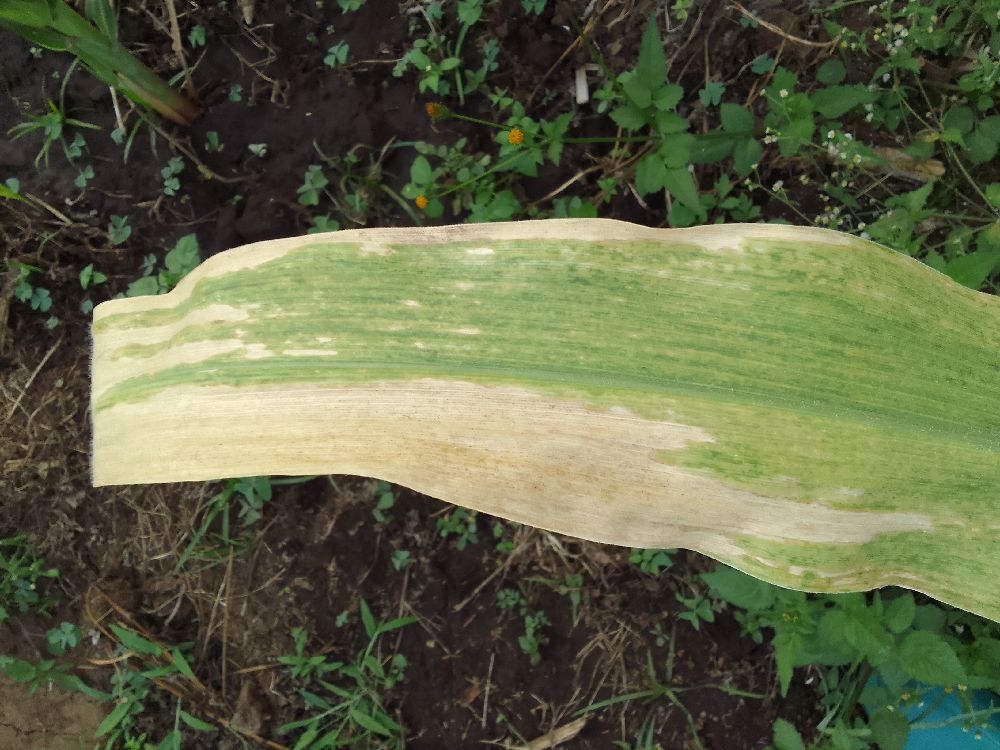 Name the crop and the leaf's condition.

maize, maize lethal necrosis
